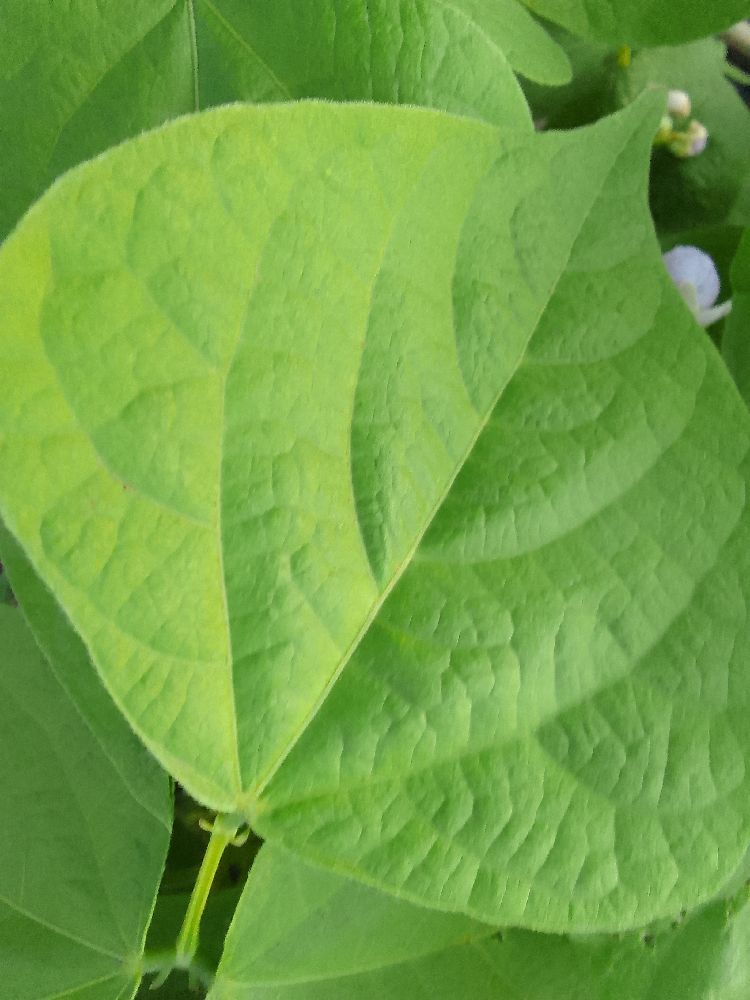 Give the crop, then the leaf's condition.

common bean, healthy
